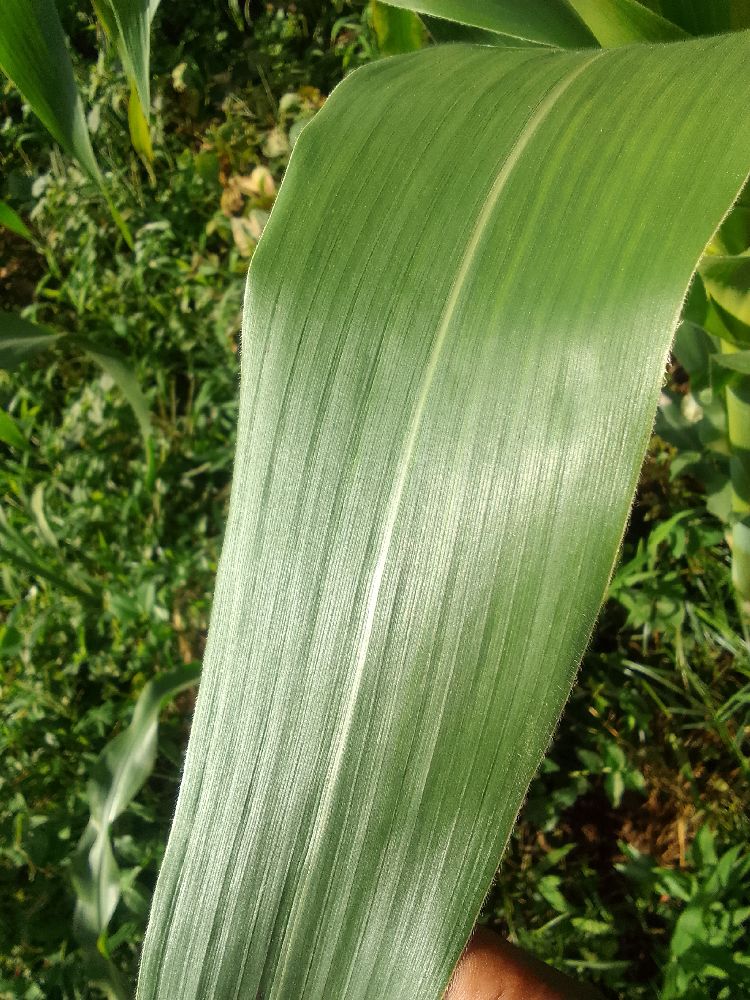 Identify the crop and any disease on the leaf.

maize, healthy
